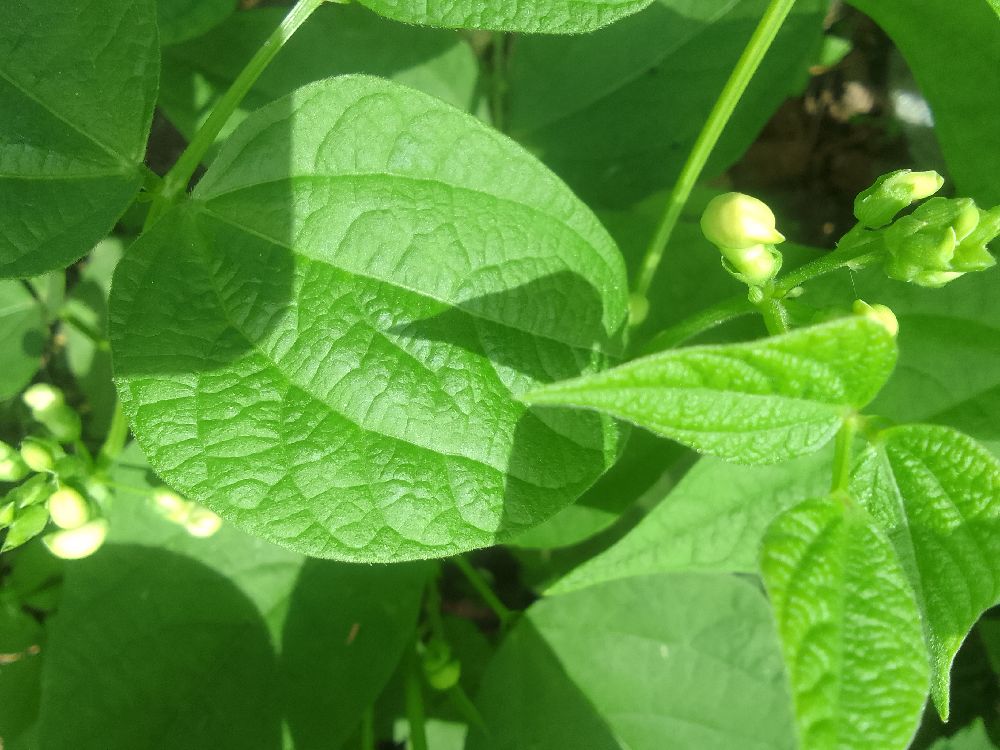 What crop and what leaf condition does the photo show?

common bean, healthy
